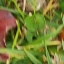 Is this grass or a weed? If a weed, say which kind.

grass
